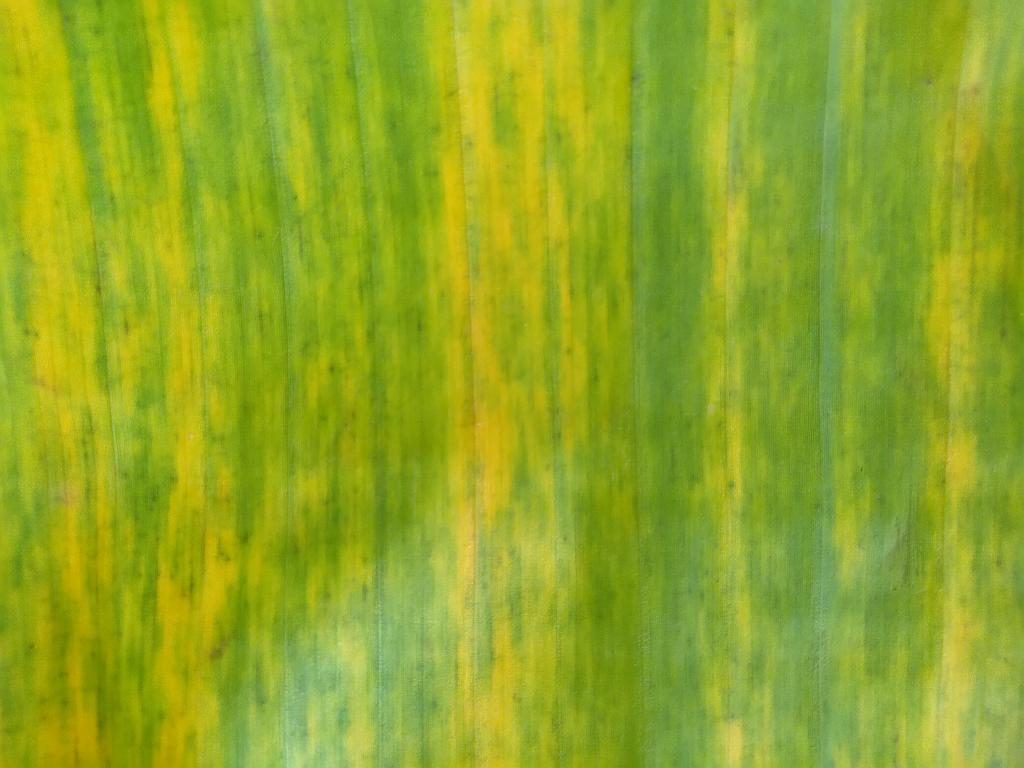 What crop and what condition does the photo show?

banana, fusarium wilt race 1
